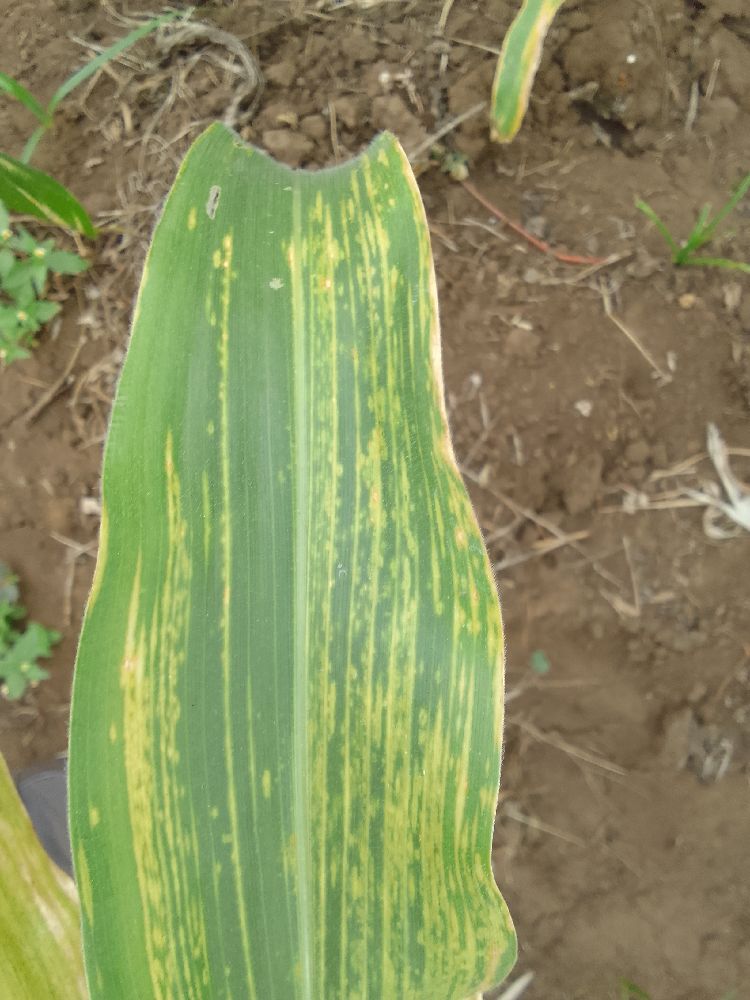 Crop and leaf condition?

maize, maize lethal necrosis
